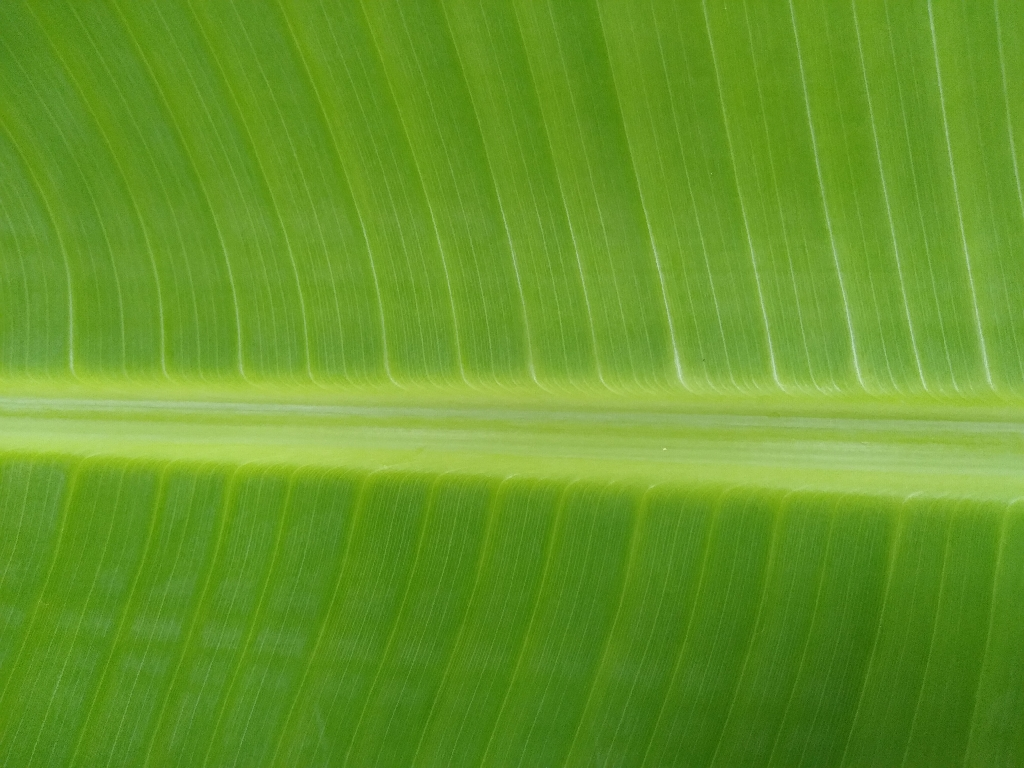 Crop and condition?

banana, healthy
